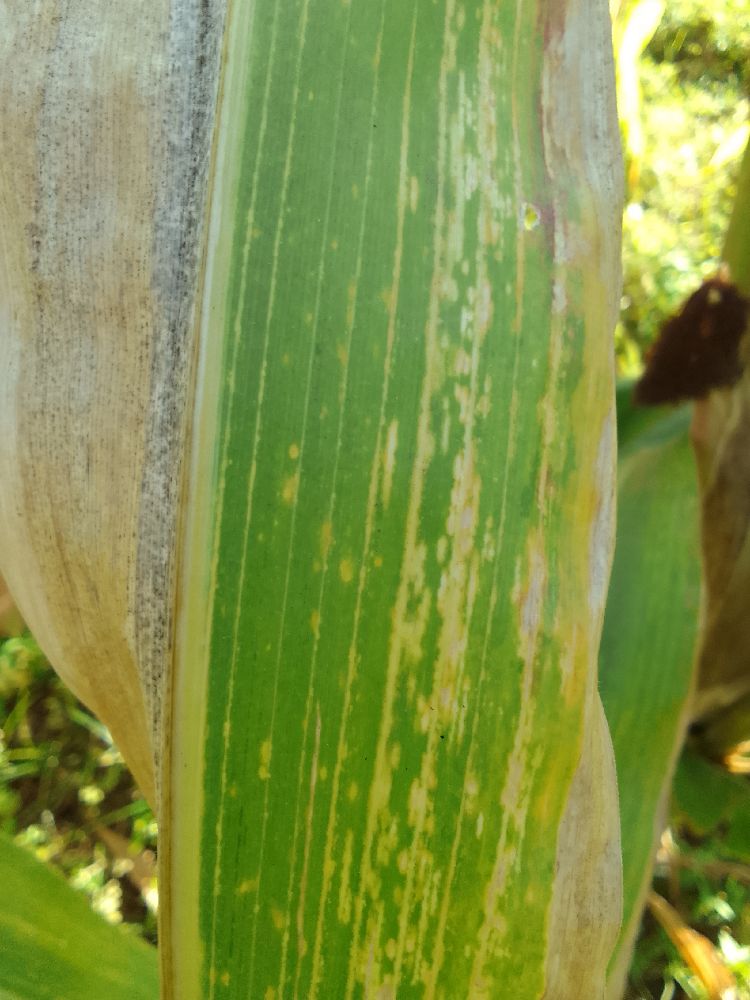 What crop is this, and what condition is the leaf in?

maize, maize lethal necrosis
